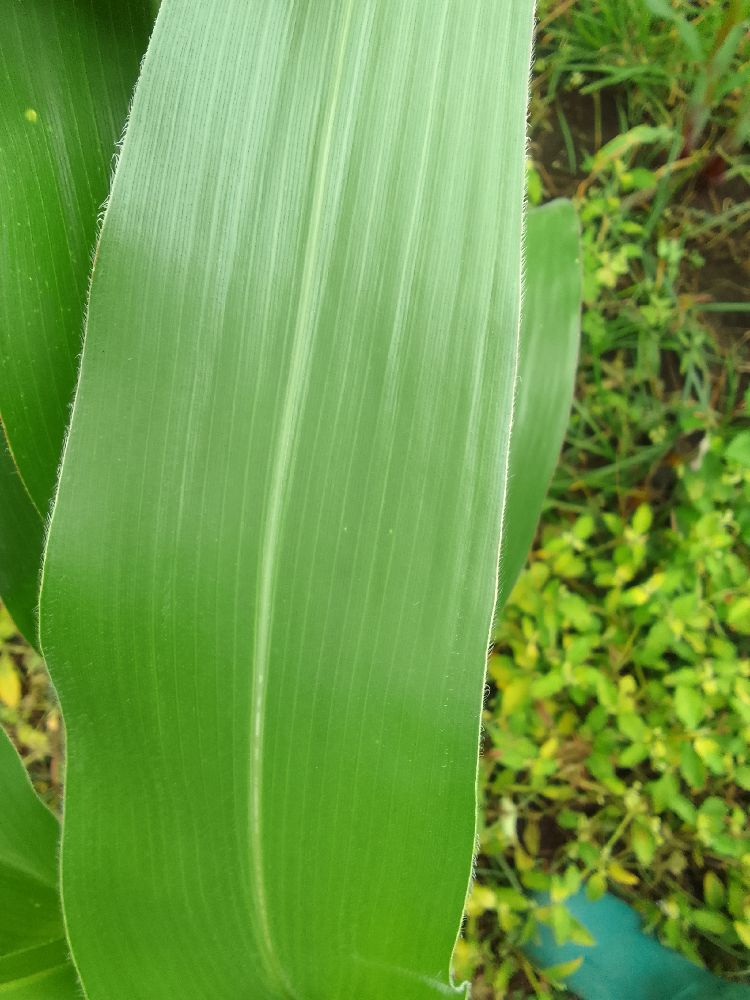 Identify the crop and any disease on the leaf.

maize, healthy
